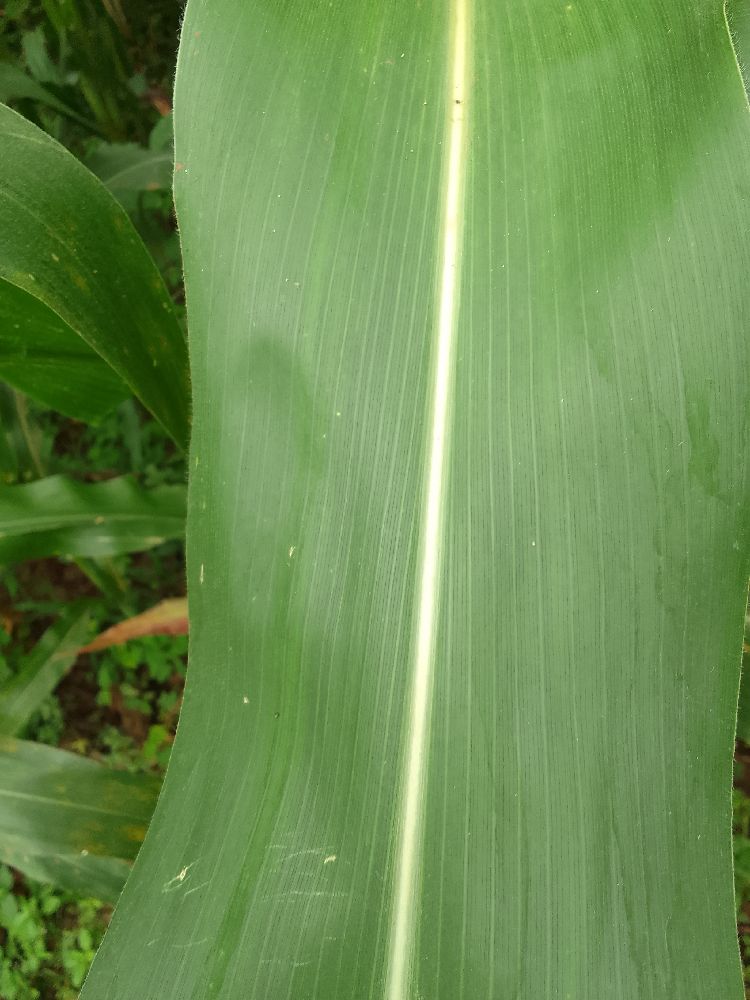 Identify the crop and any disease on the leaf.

maize, healthy
